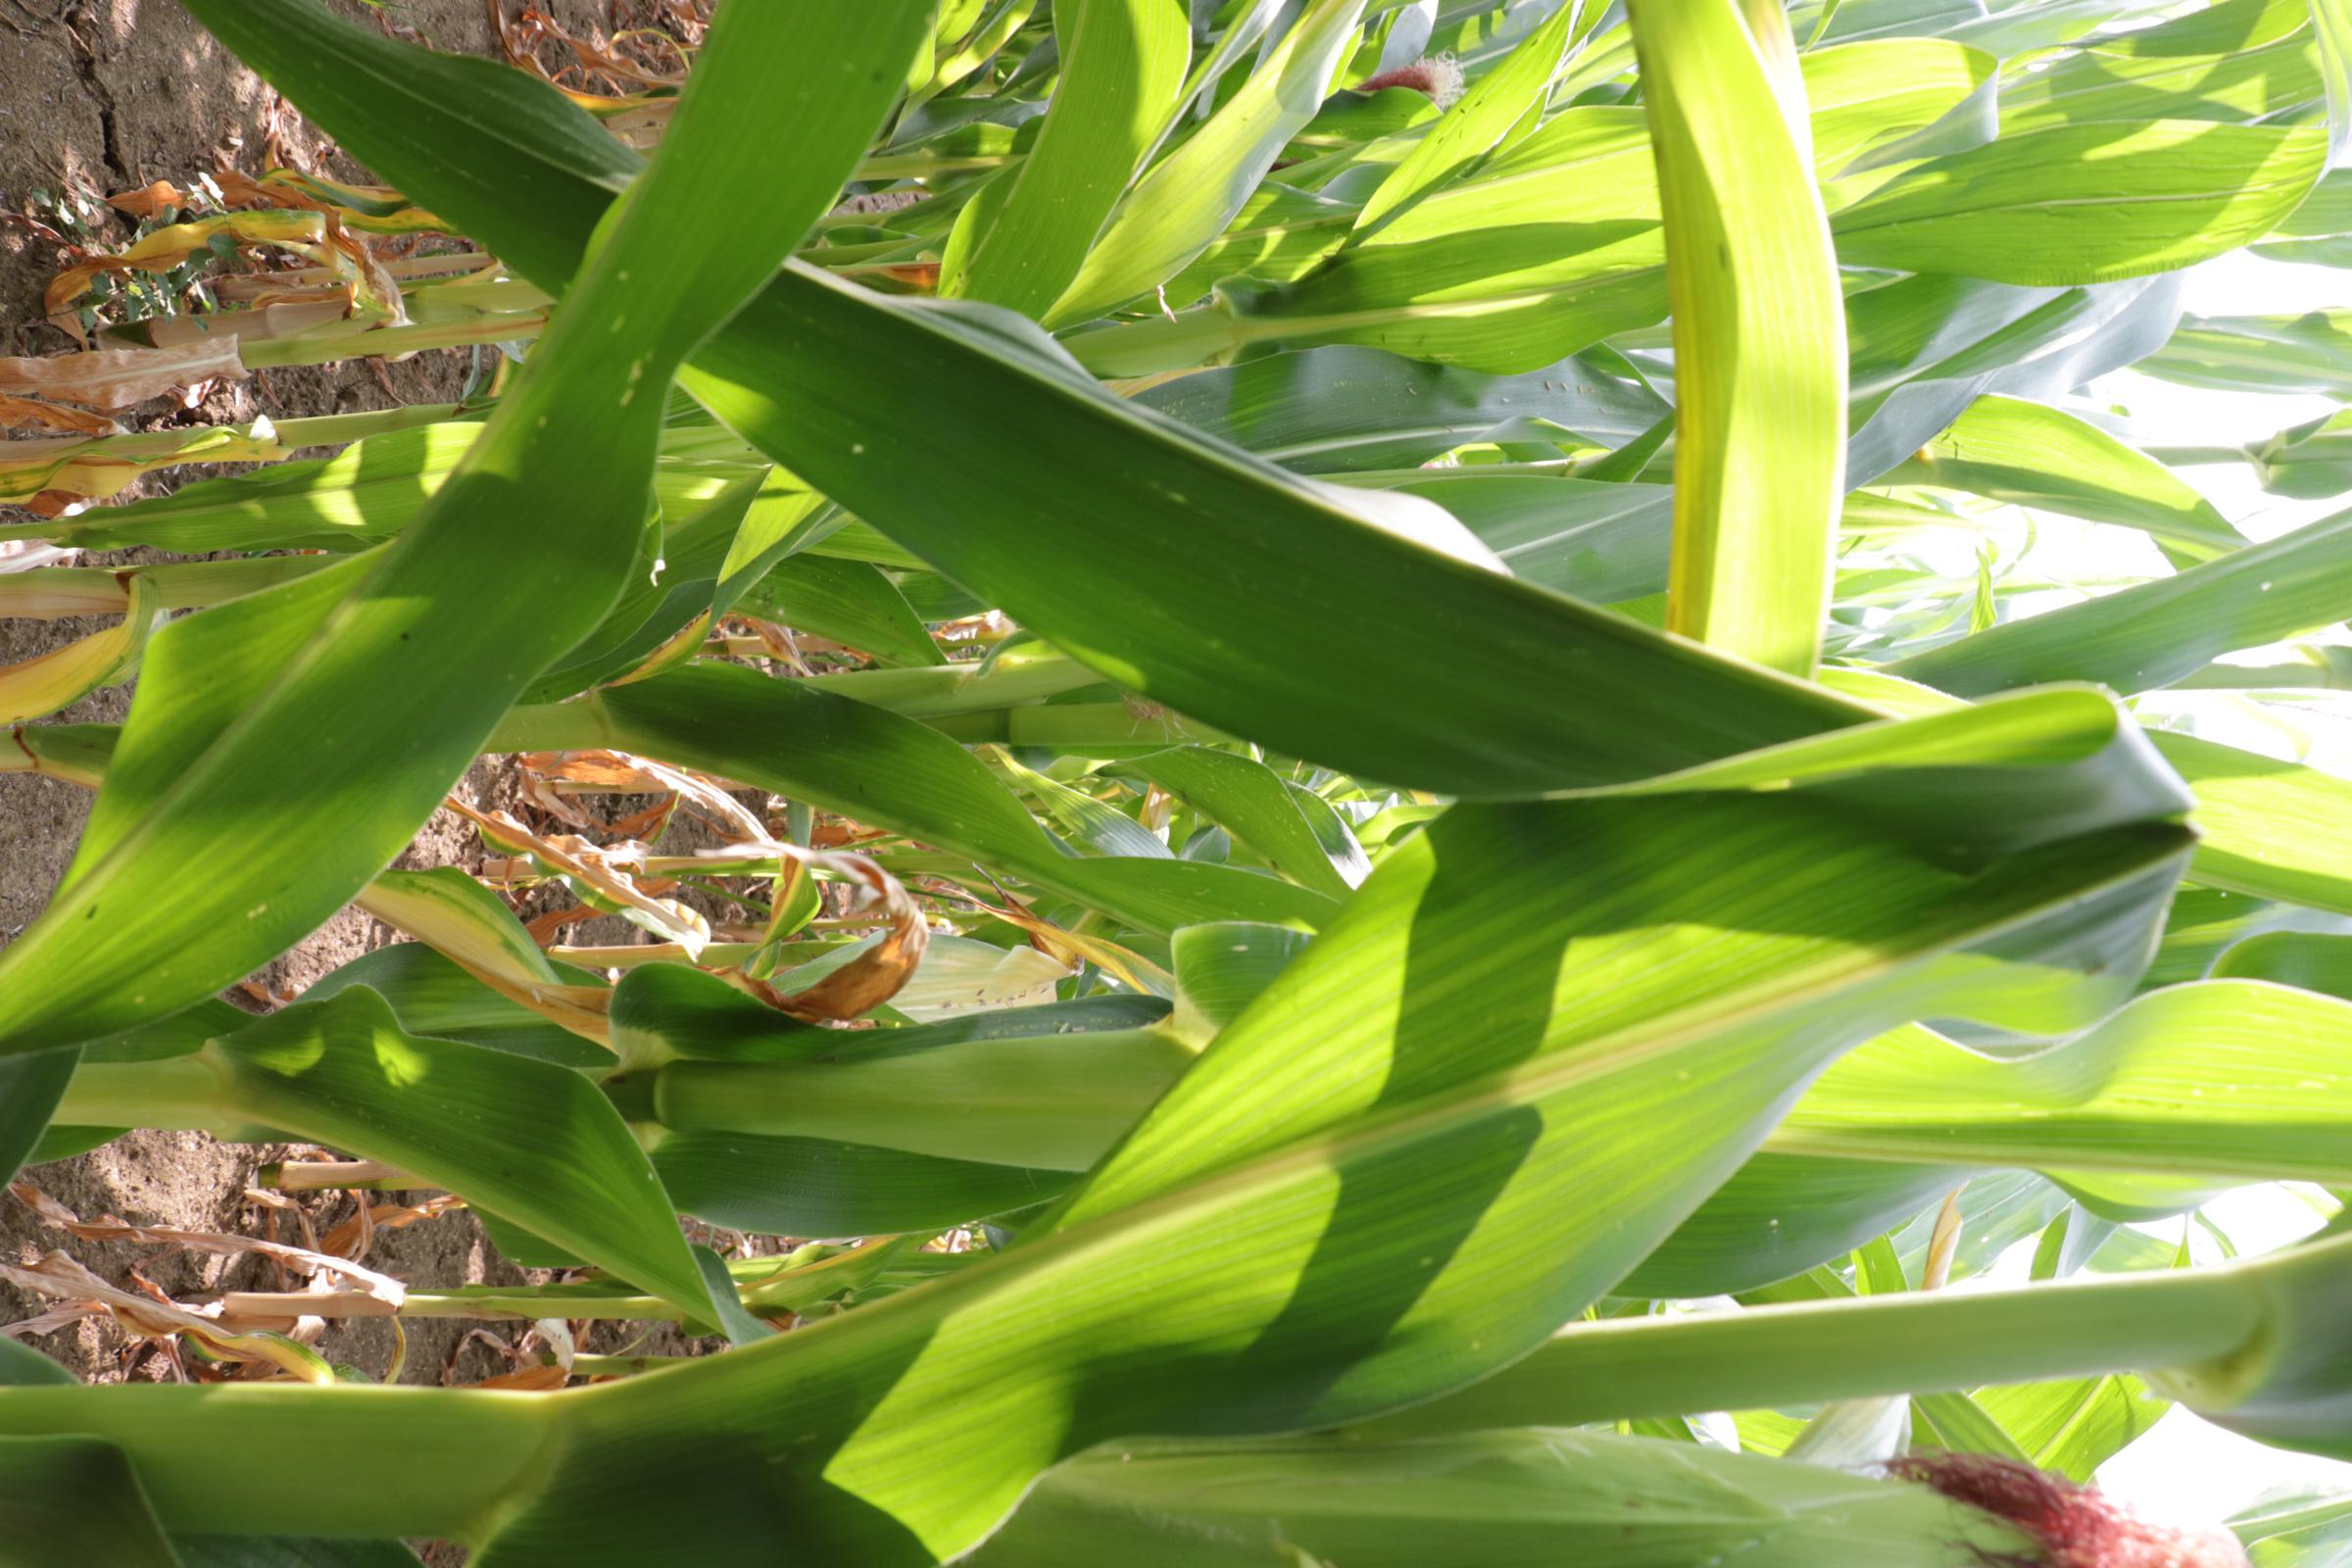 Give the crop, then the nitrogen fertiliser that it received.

maize, reduced nitrogen fertilisation
